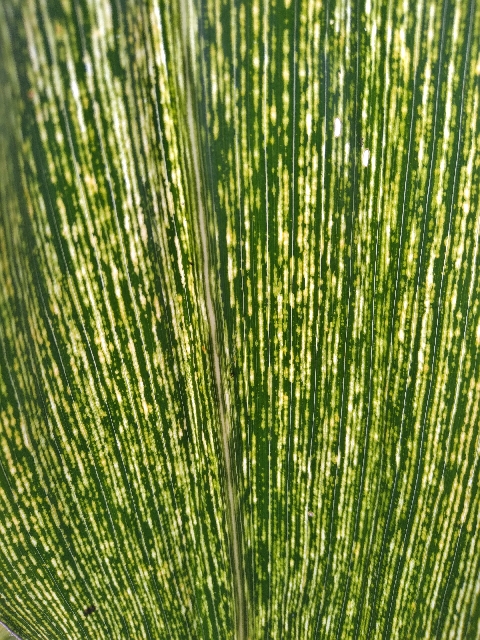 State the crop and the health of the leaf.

maize, maize streak virus
